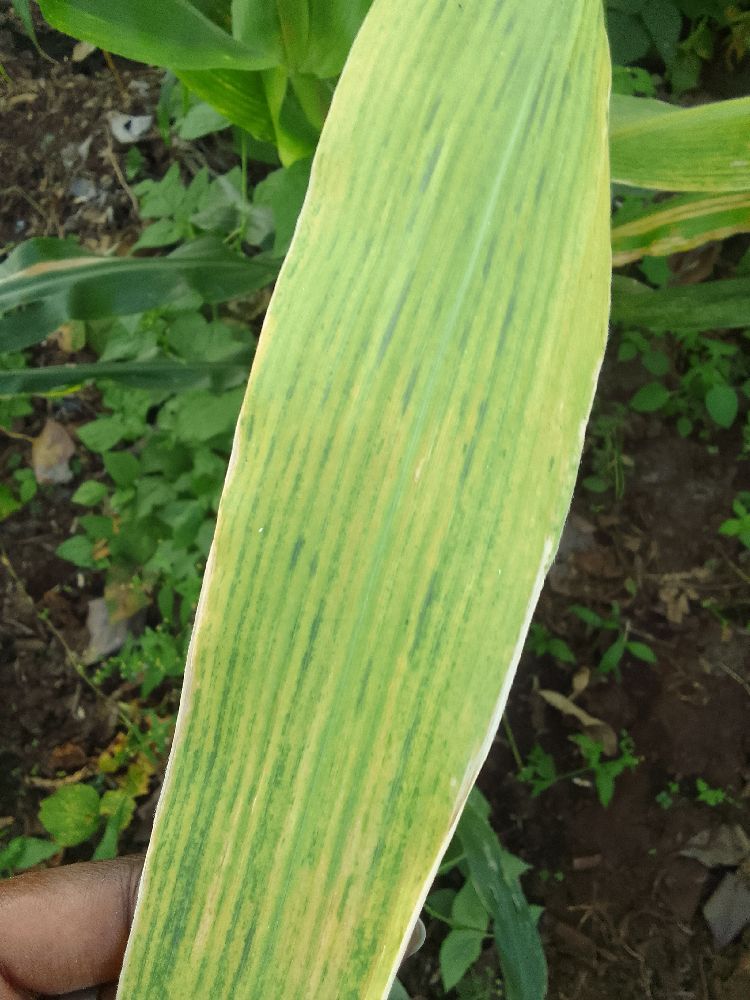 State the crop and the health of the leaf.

maize, maize lethal necrosis
